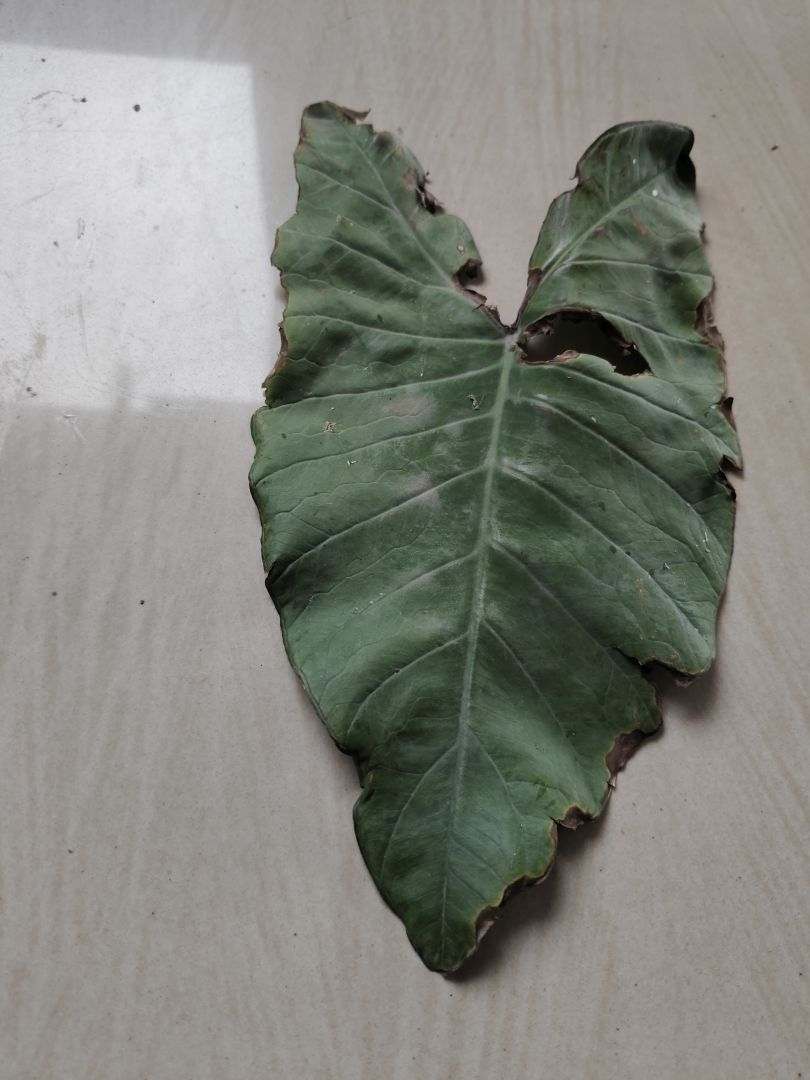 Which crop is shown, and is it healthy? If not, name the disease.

taro, leaf blight
